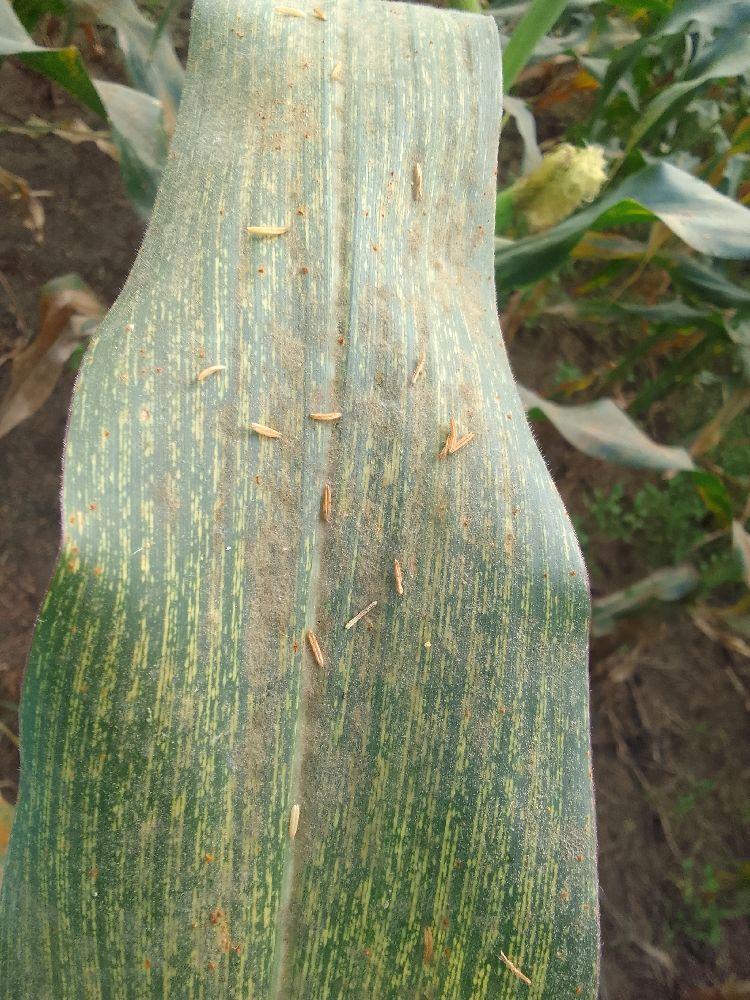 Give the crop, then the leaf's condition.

maize, maize streak virus
